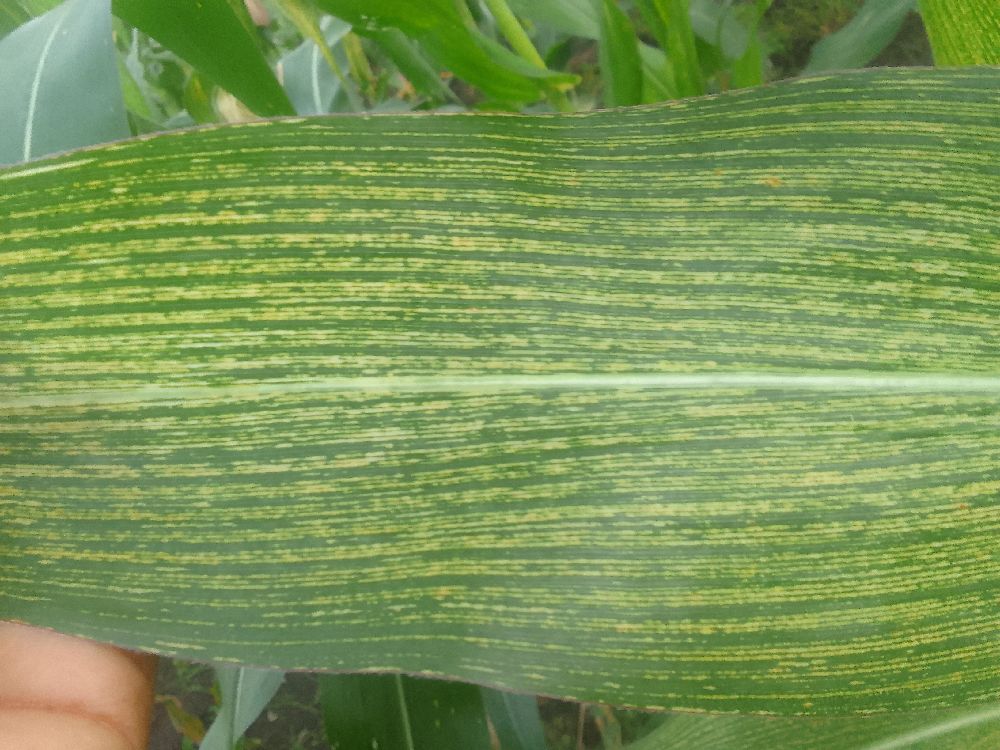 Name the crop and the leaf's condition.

maize, maize streak virus
